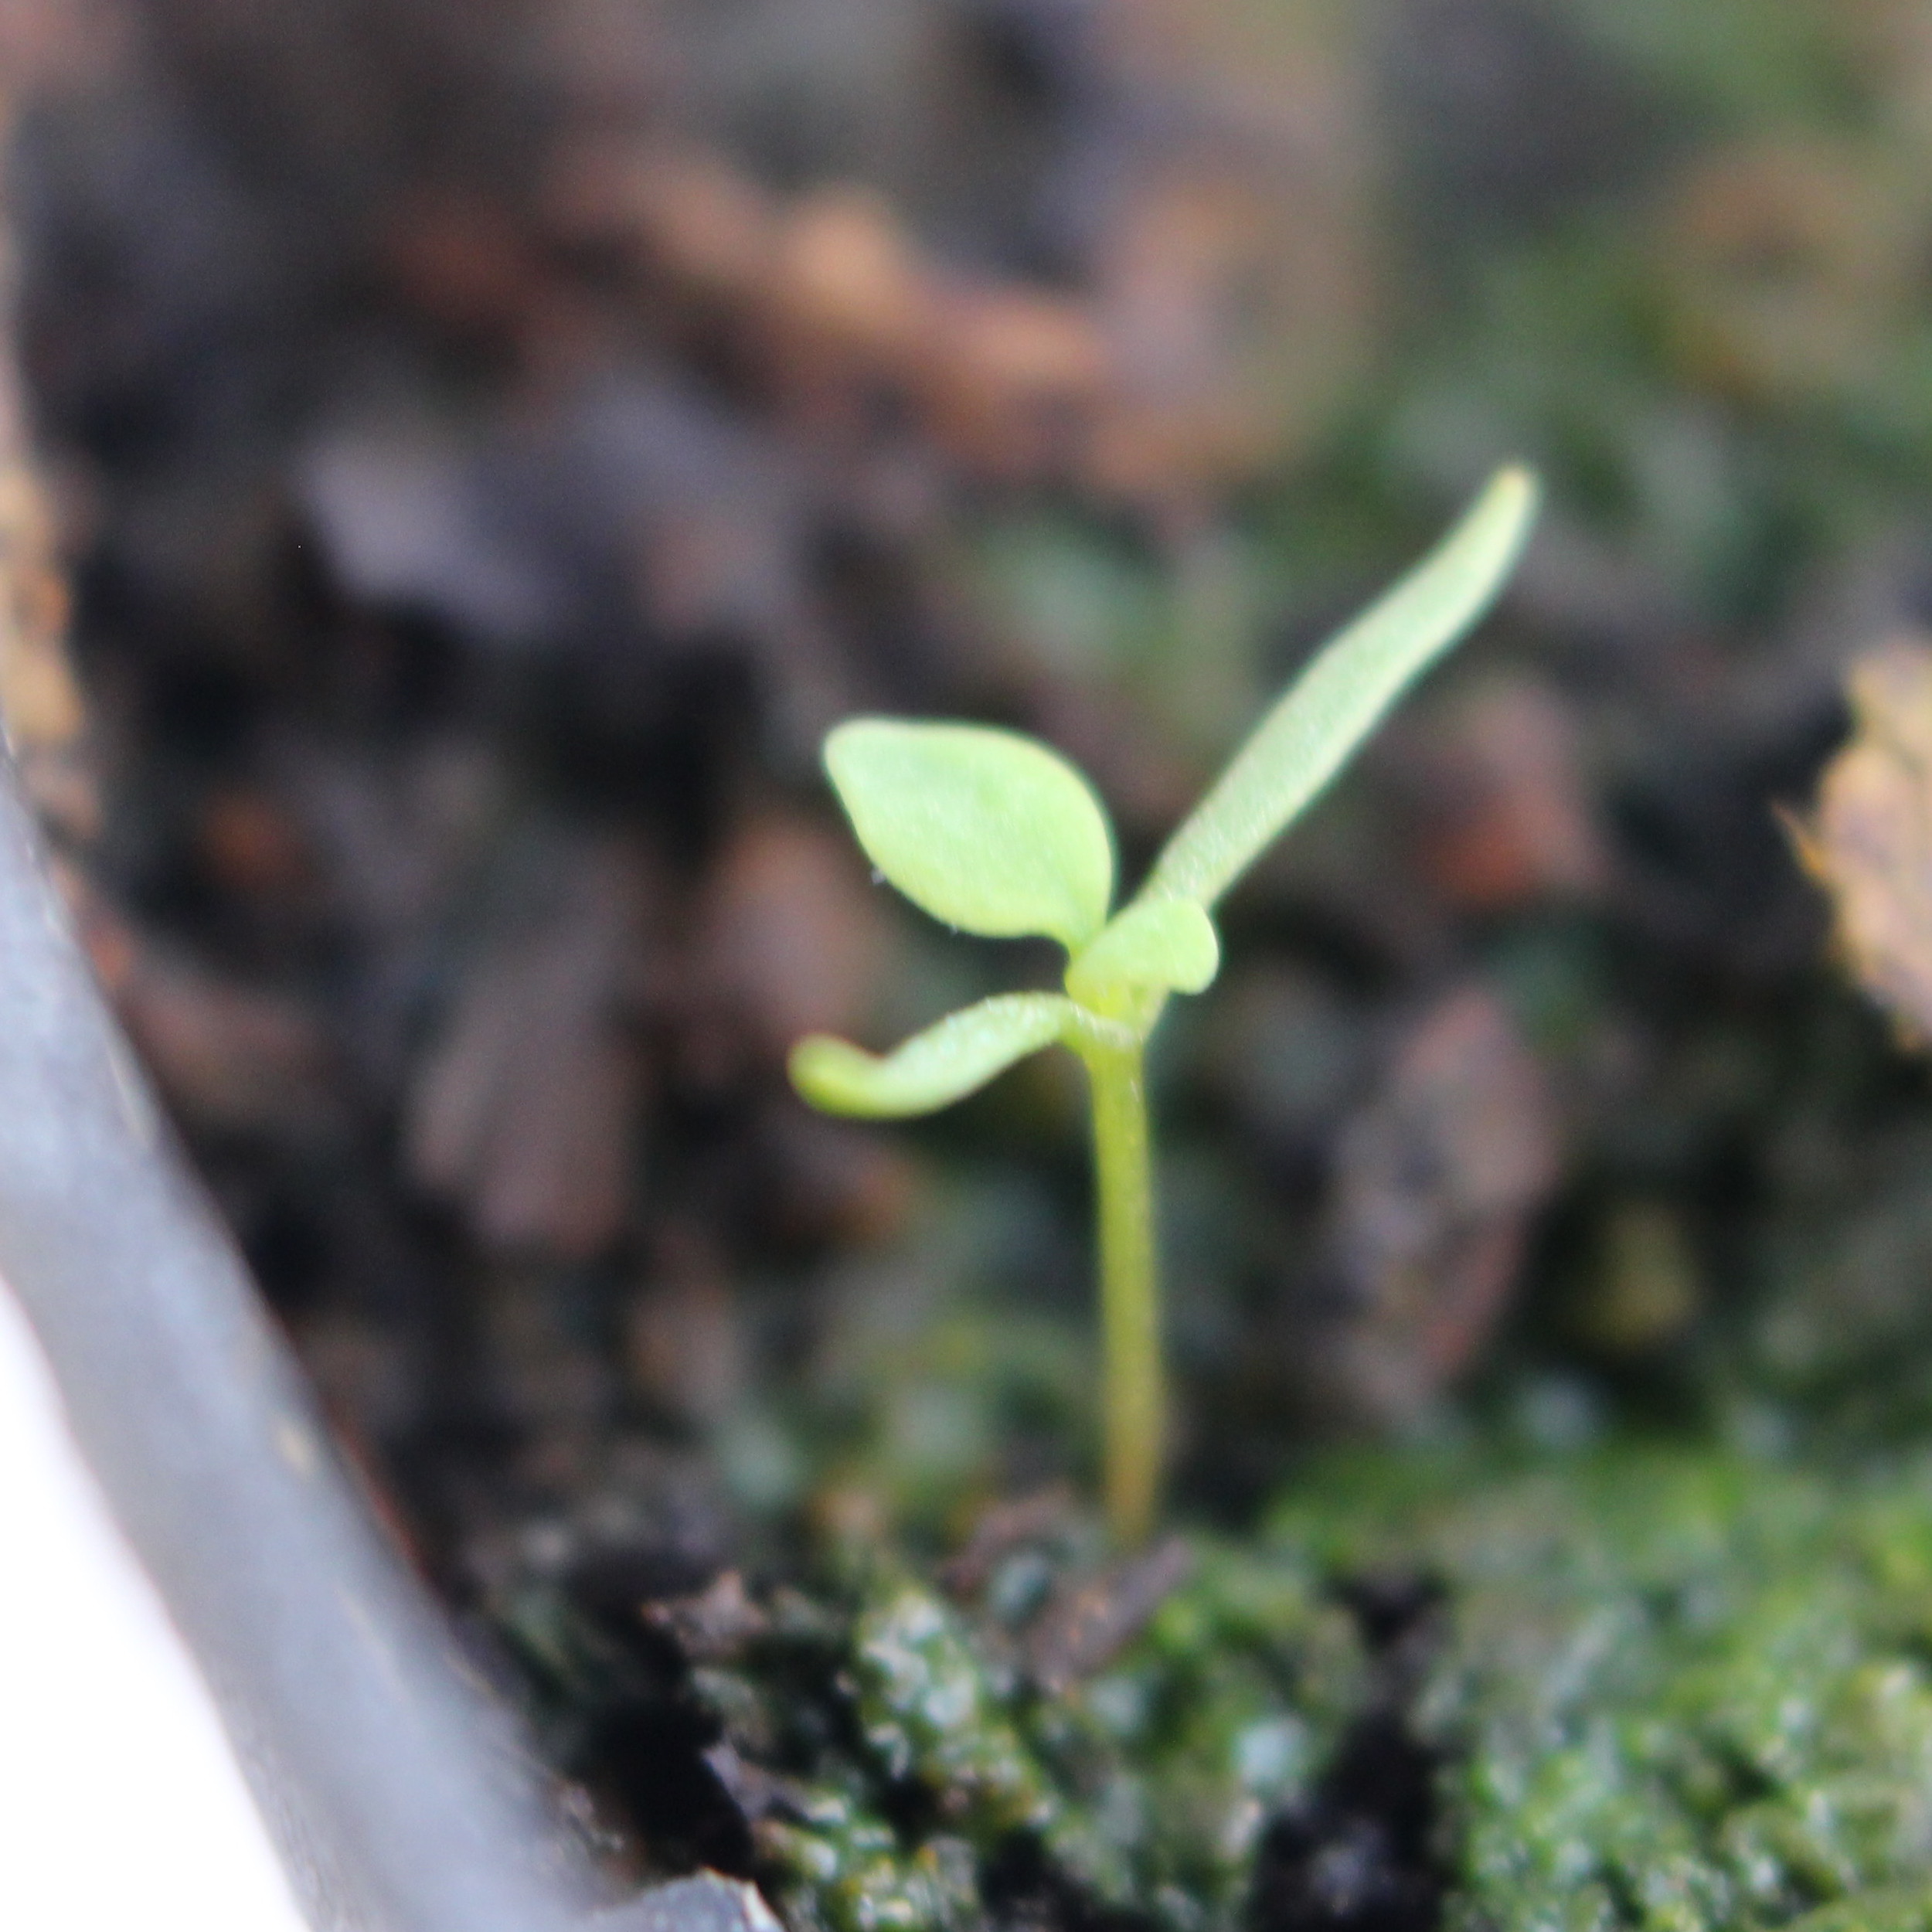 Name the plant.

Papaver rhoeas
